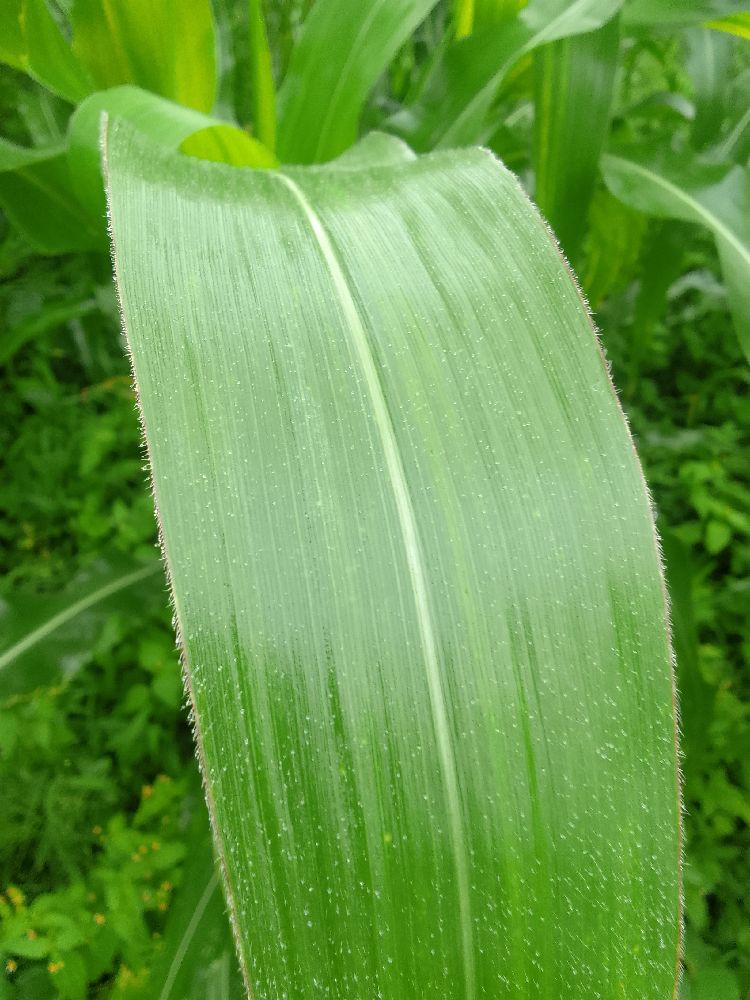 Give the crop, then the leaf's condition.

maize, healthy
